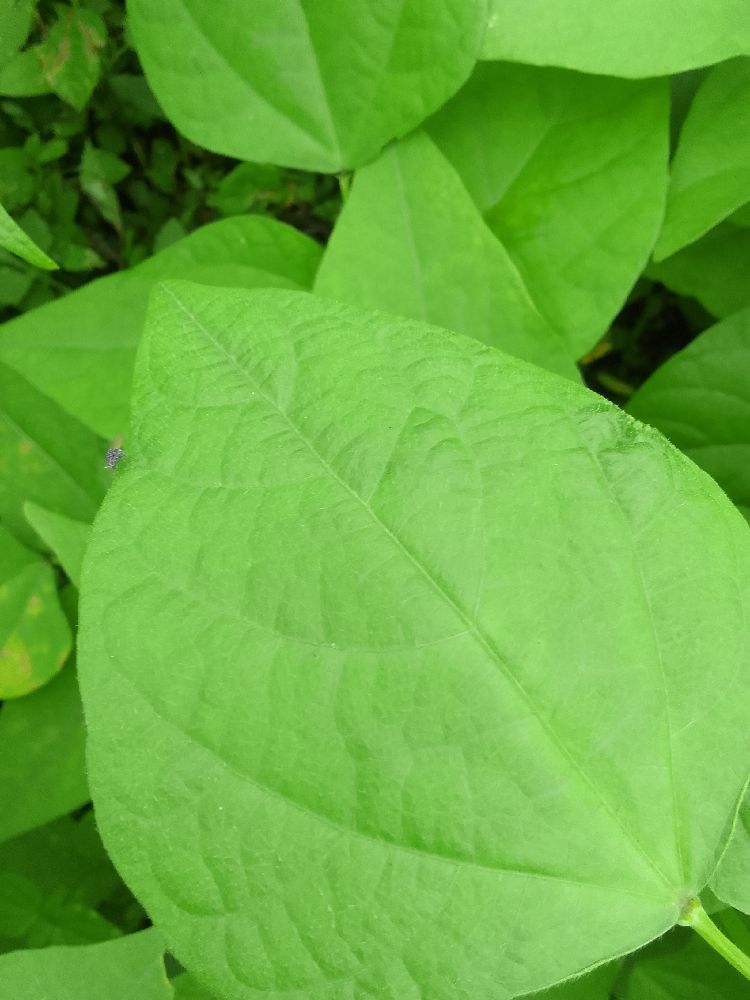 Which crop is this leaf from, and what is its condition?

common bean, healthy
